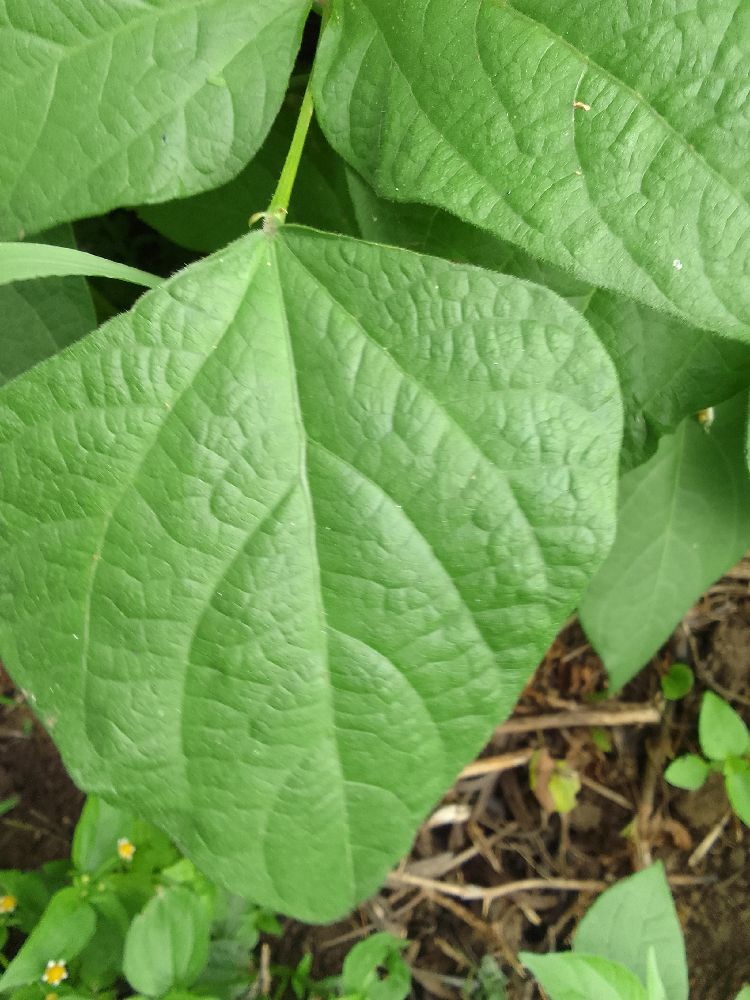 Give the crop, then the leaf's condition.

common bean, healthy
